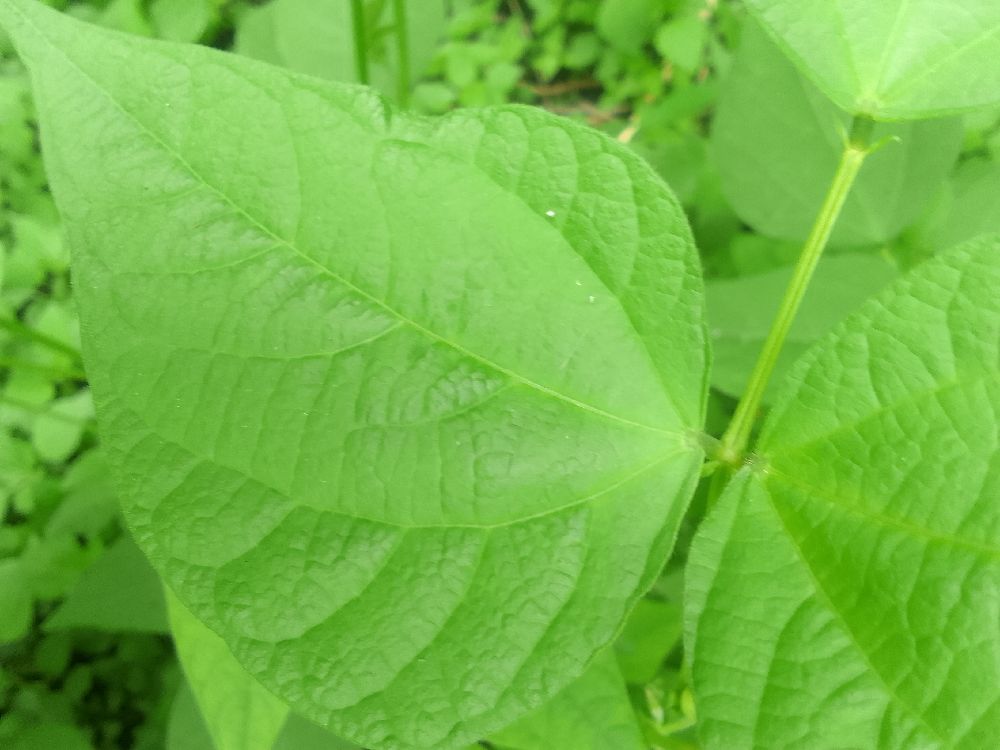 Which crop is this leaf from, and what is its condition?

common bean, healthy
